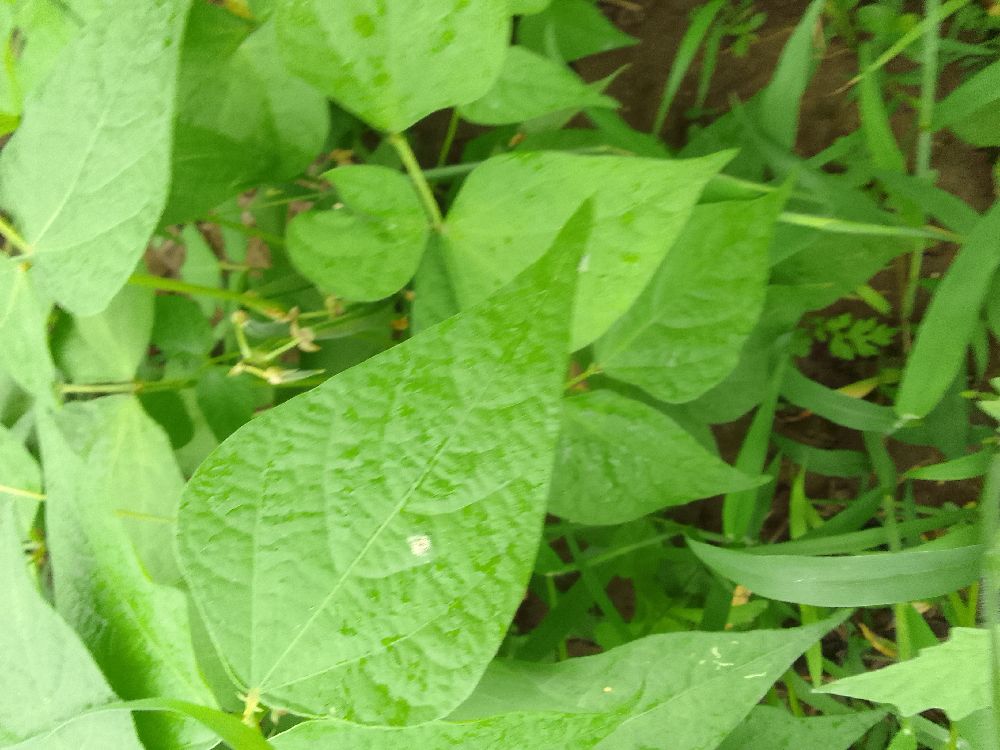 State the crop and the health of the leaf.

common bean, healthy
